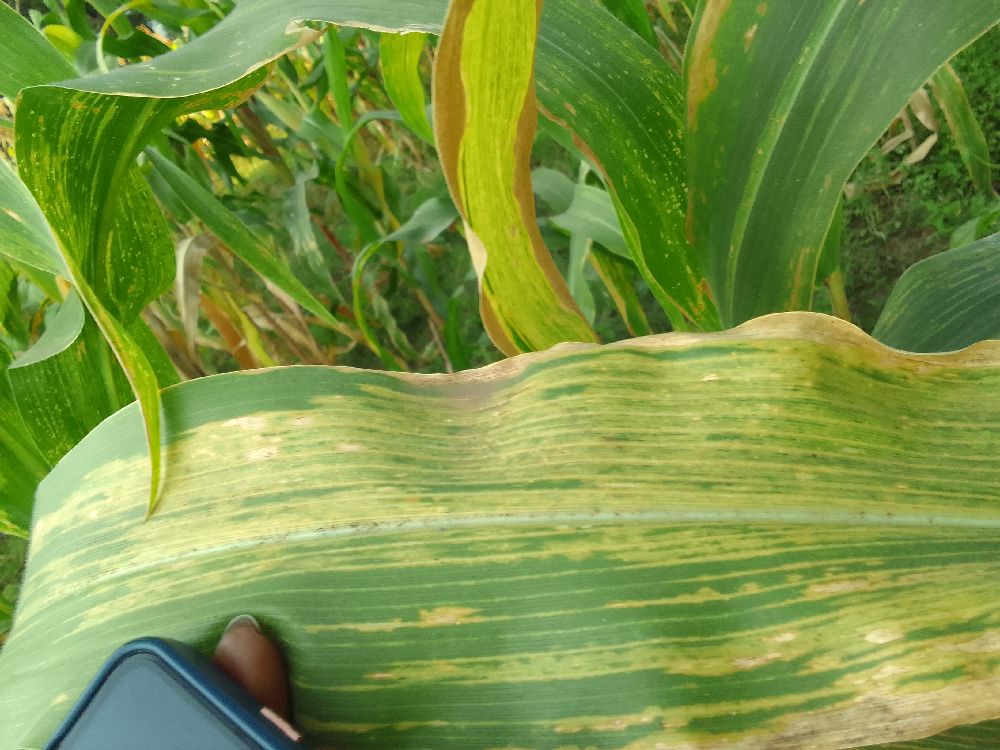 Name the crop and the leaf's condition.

maize, maize lethal necrosis
